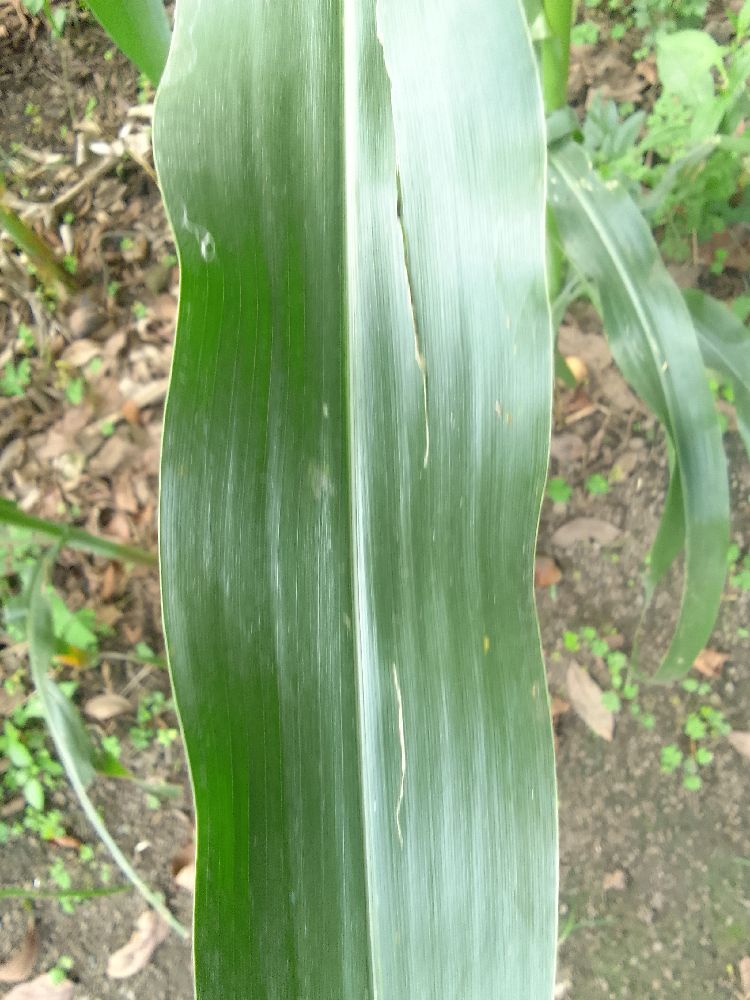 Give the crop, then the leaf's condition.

maize, healthy
